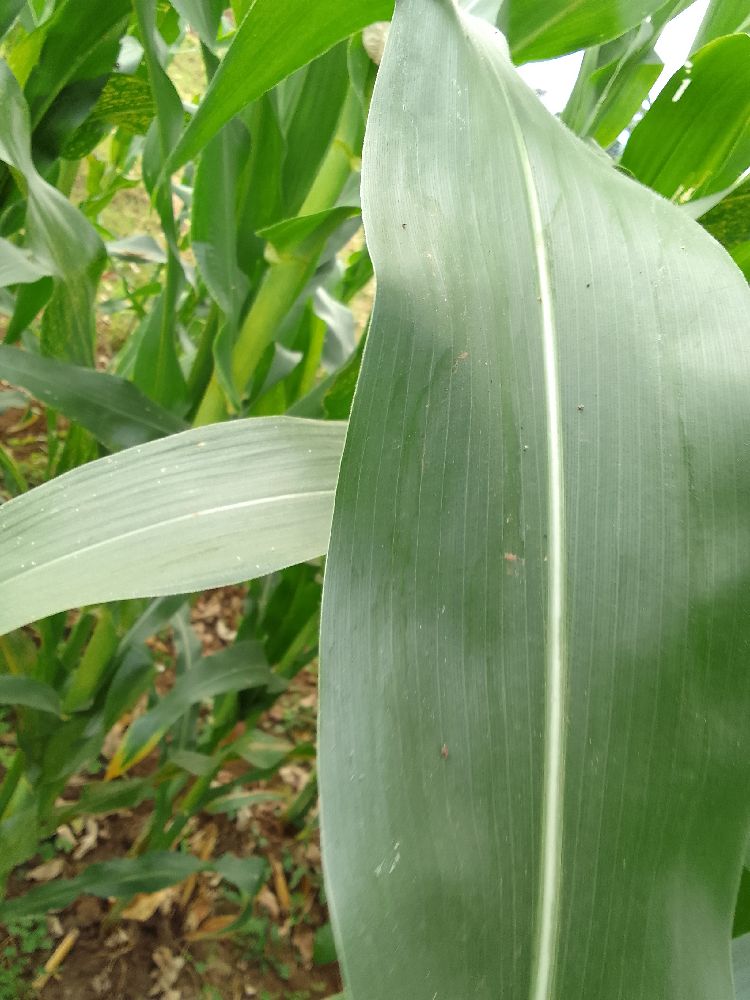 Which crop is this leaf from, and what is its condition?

maize, healthy
